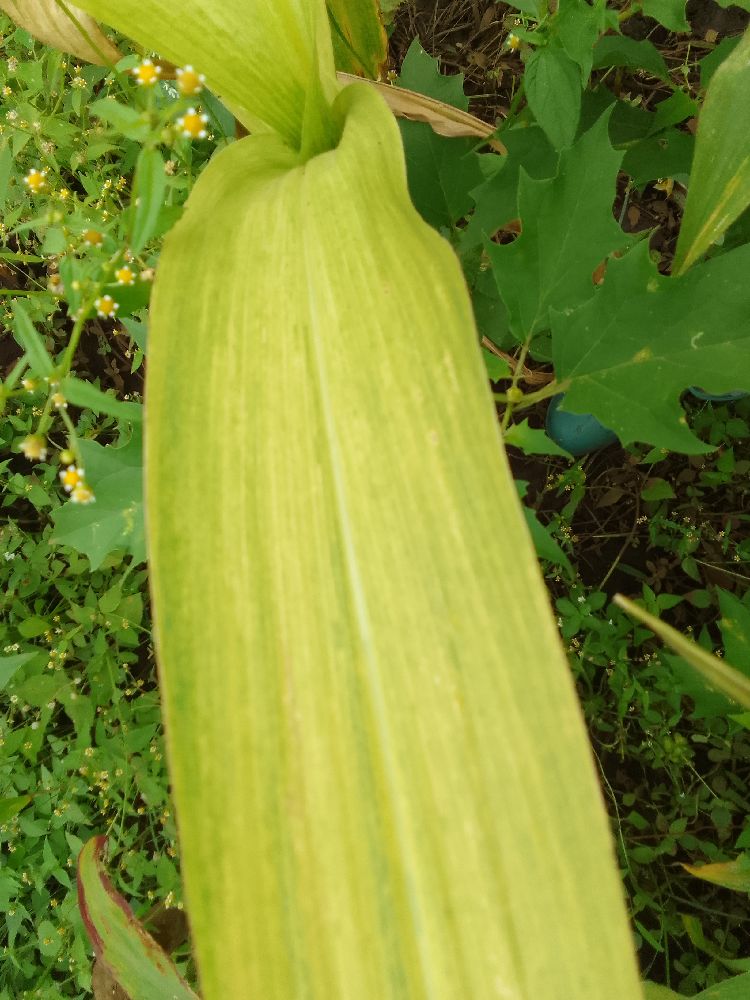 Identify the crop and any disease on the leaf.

maize, maize lethal necrosis
